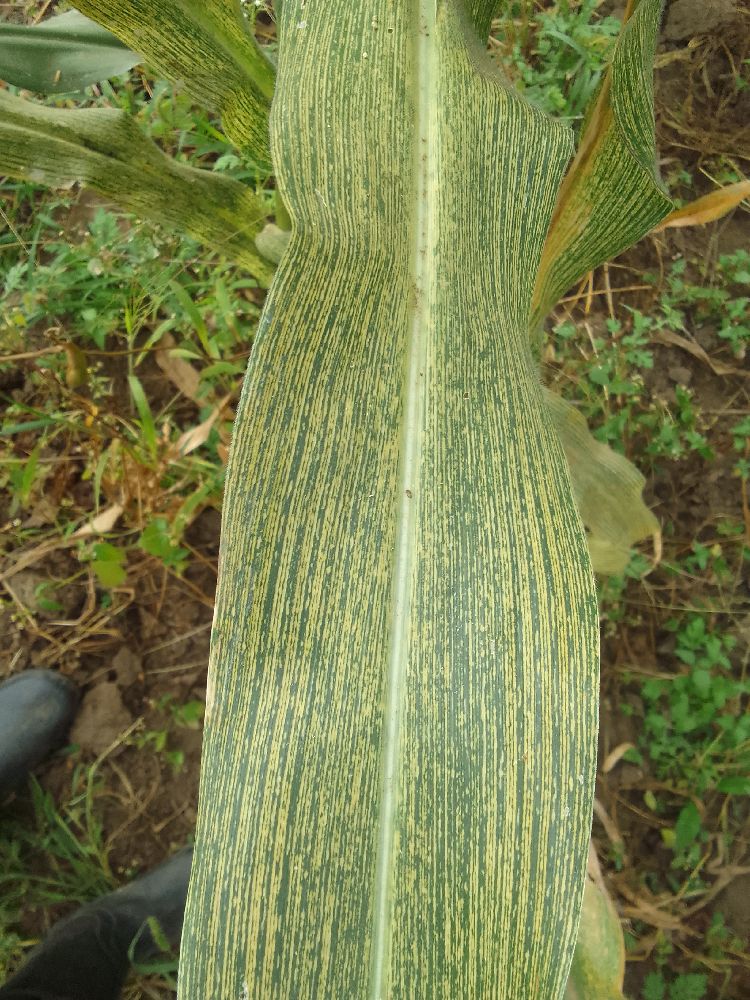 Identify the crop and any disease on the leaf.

maize, maize streak virus
